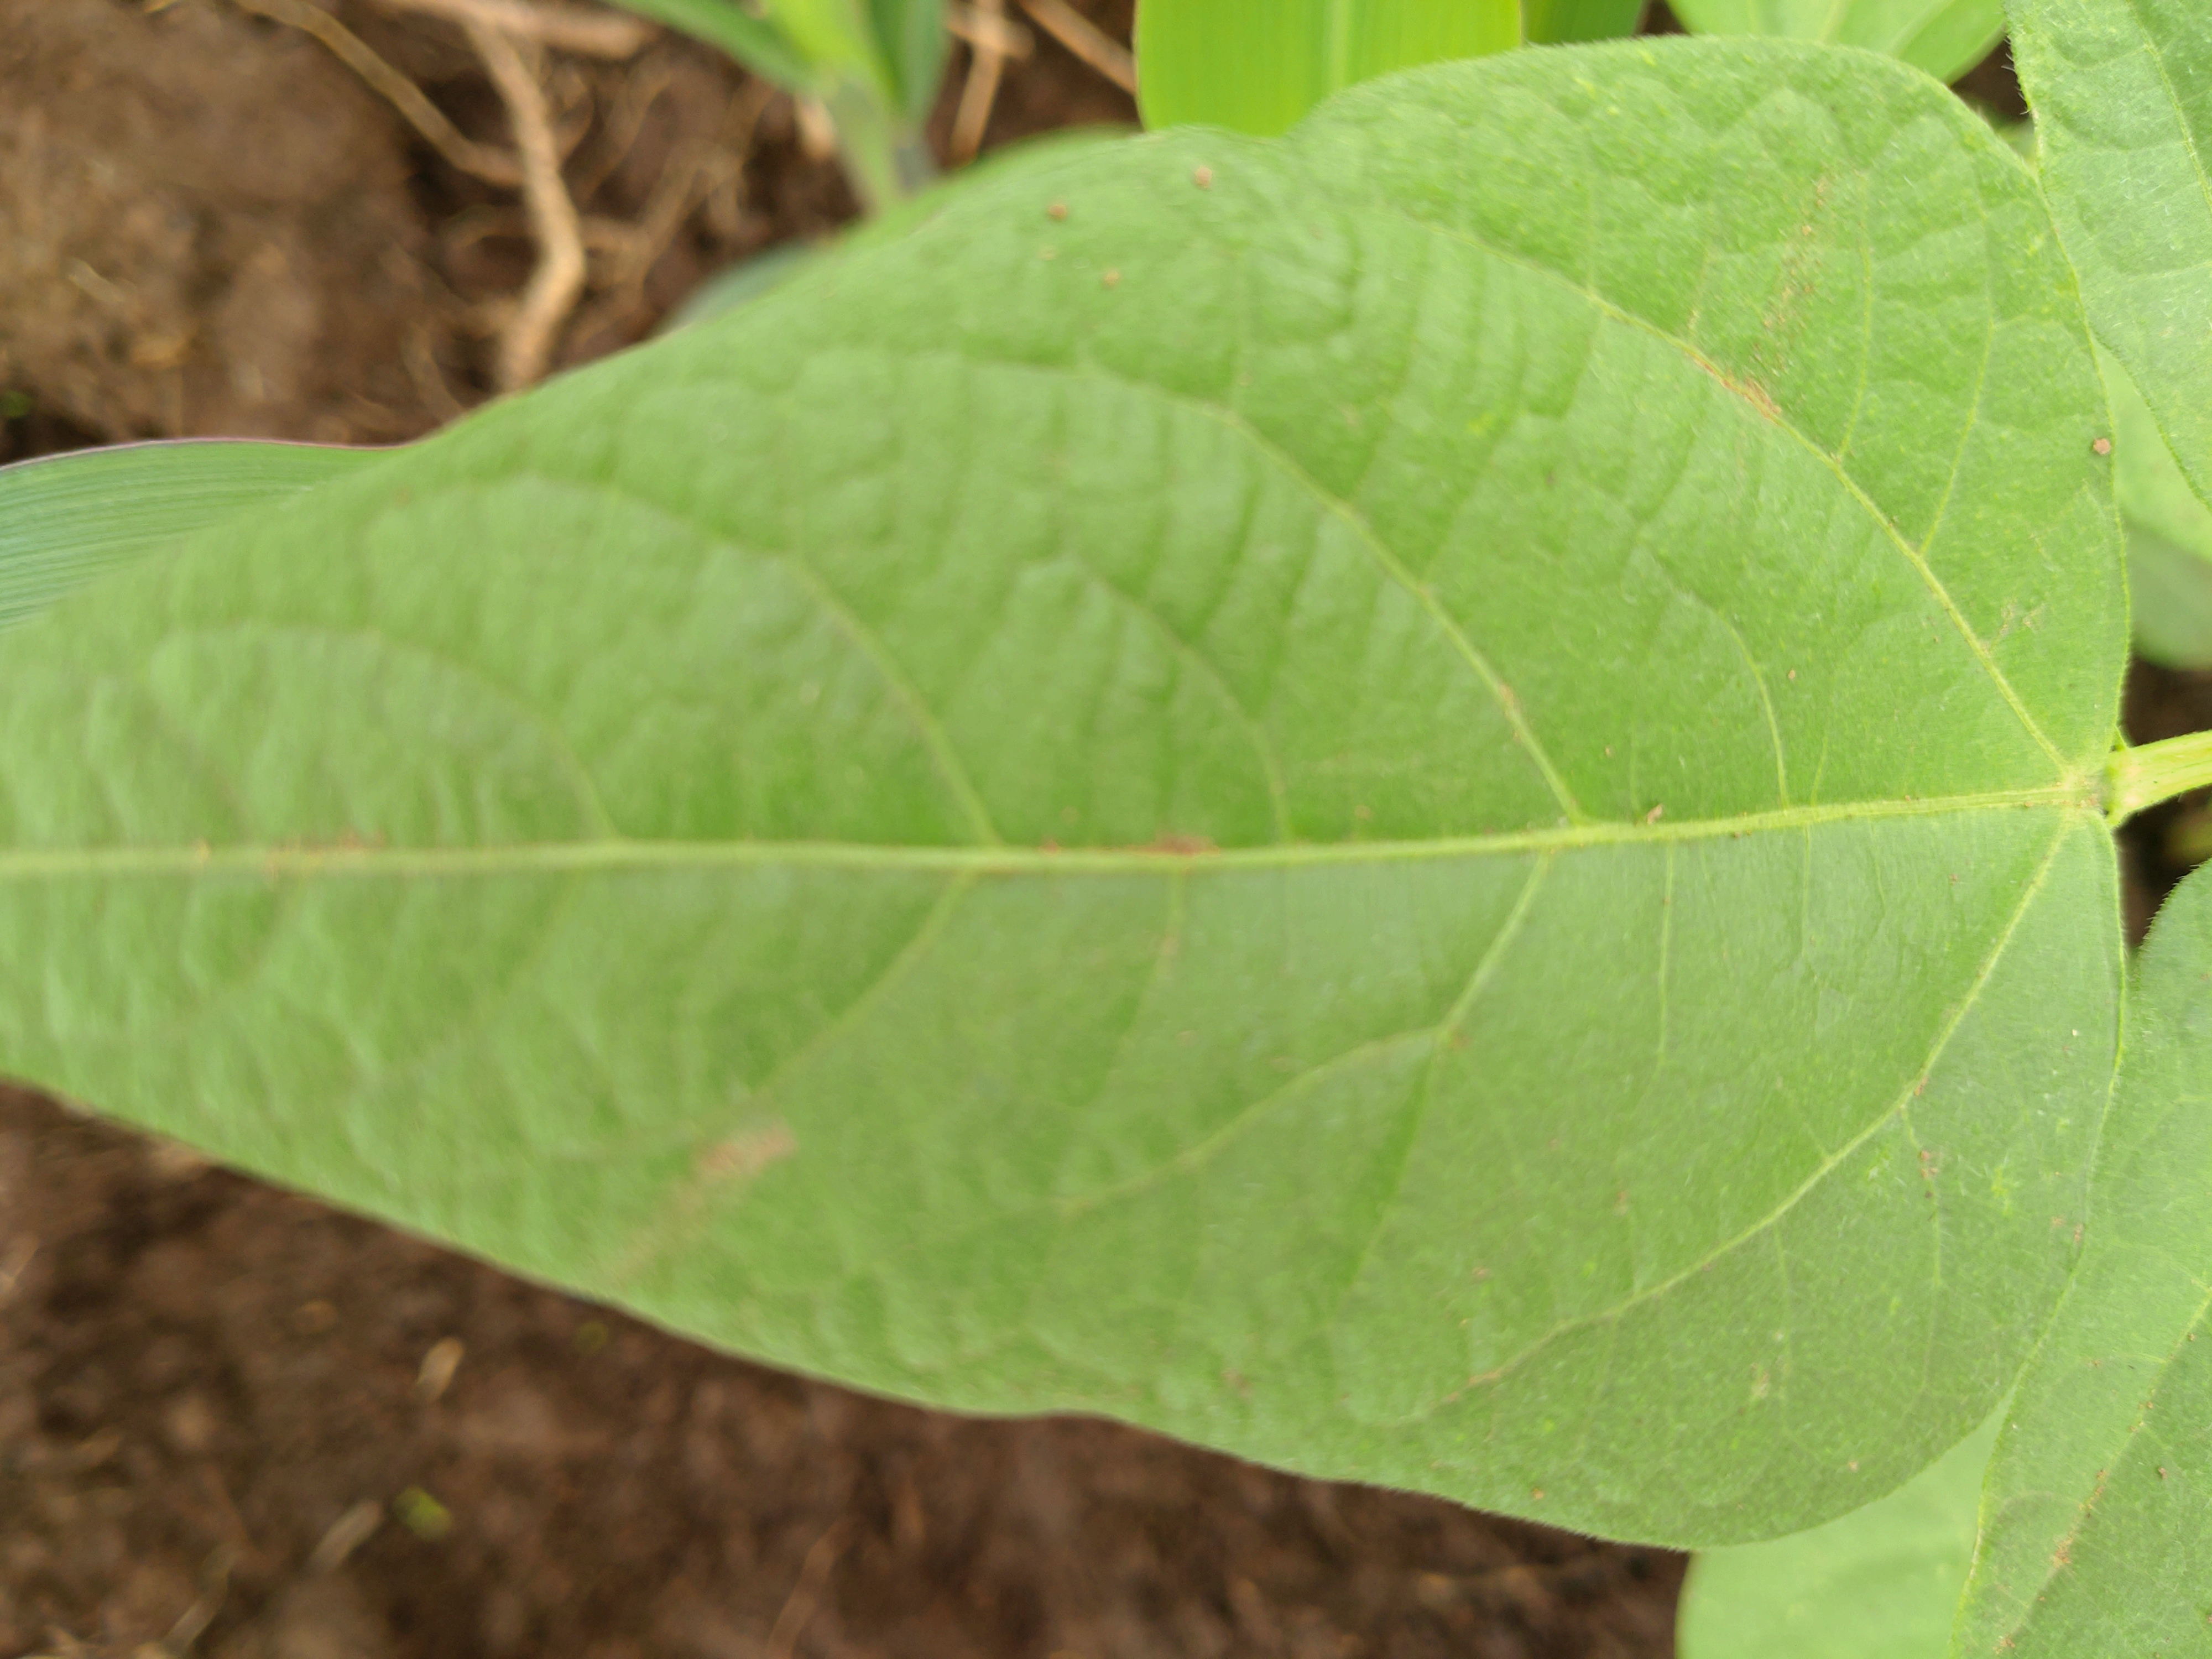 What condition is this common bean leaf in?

healthy
